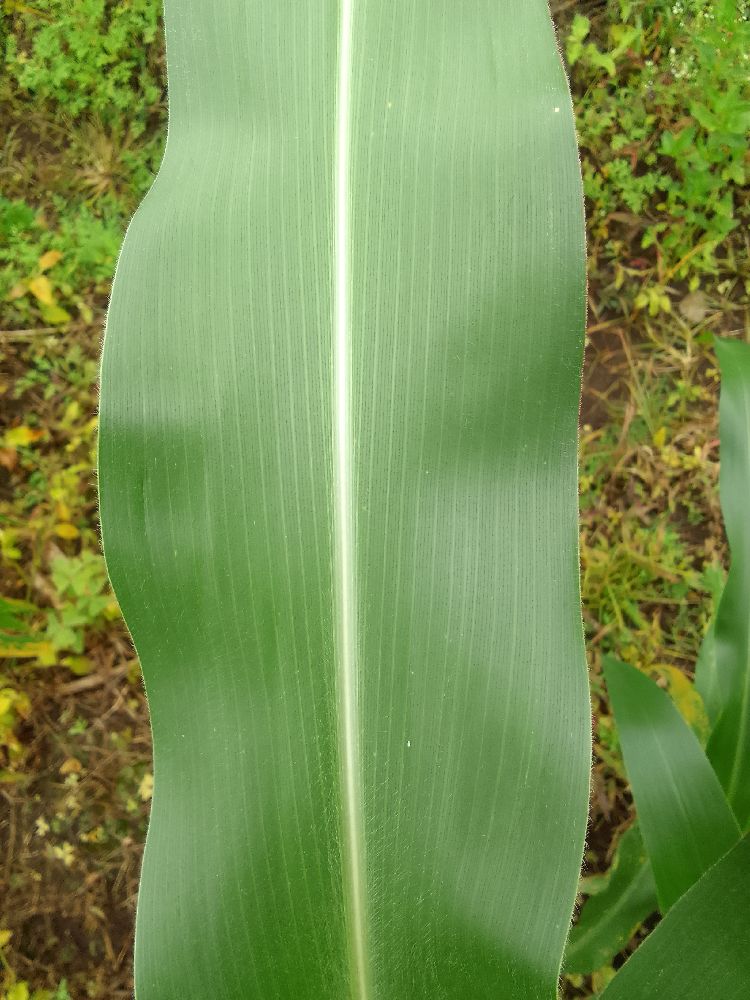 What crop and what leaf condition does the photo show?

maize, healthy
